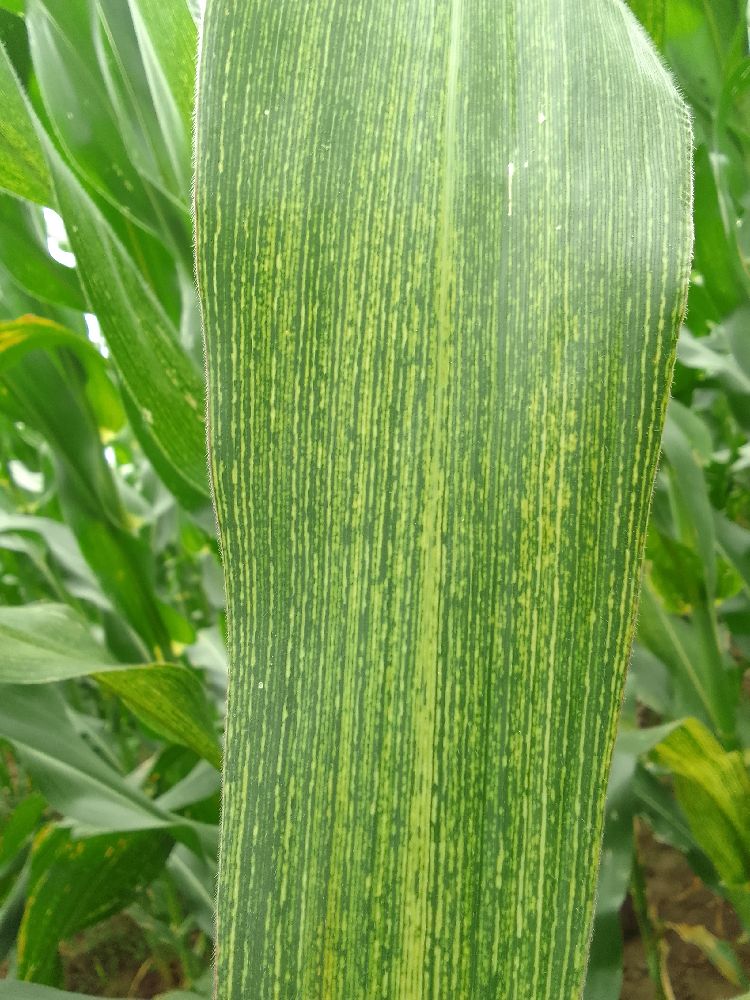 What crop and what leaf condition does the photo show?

maize, maize streak virus
